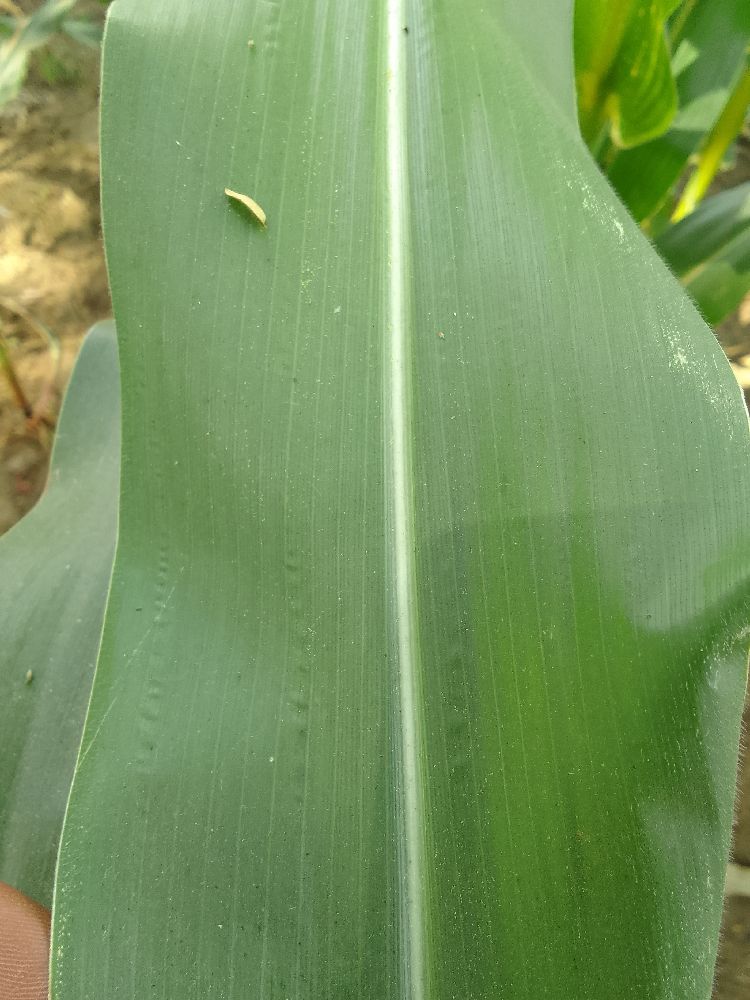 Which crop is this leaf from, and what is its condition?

maize, healthy
